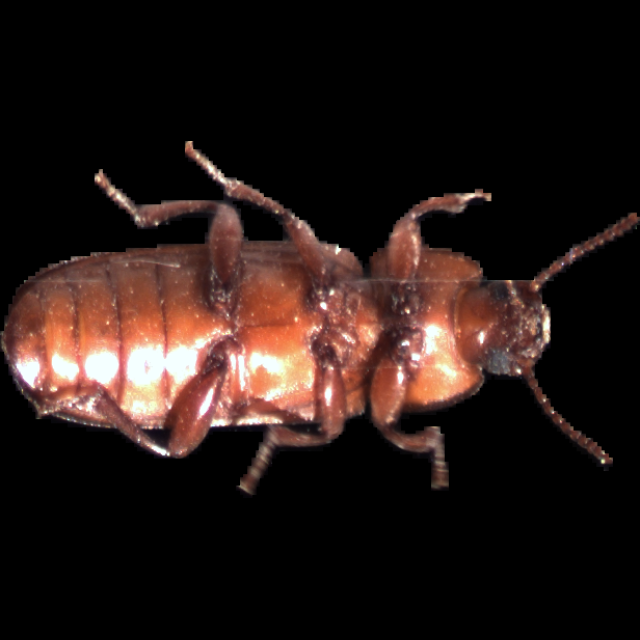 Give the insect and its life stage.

mealworm beetle
